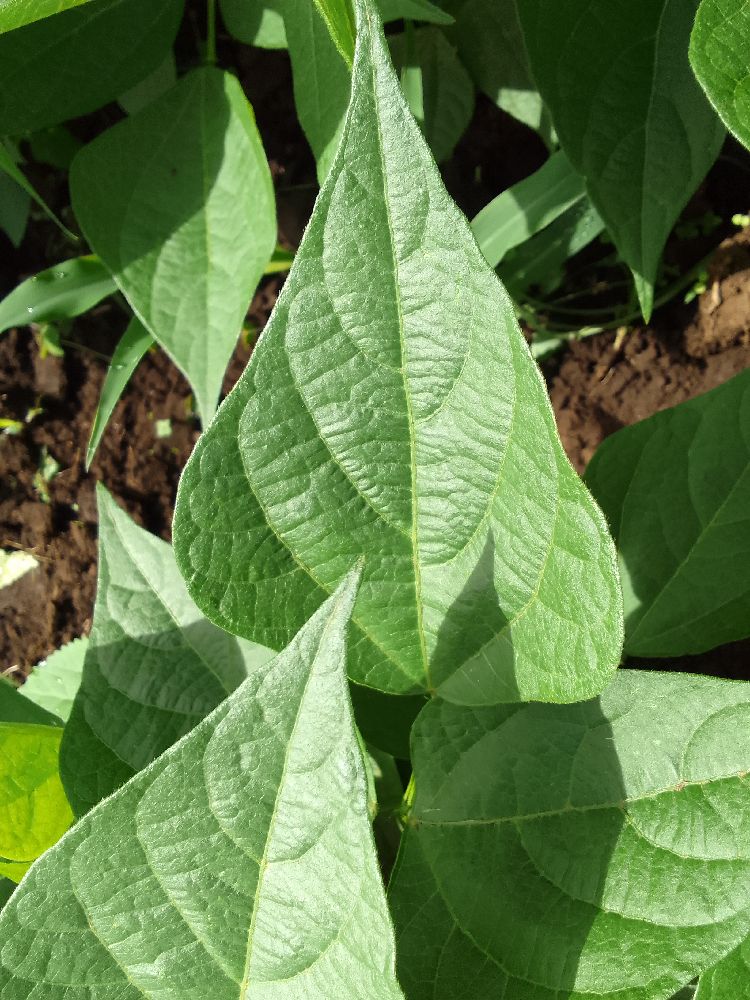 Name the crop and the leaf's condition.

common bean, healthy
